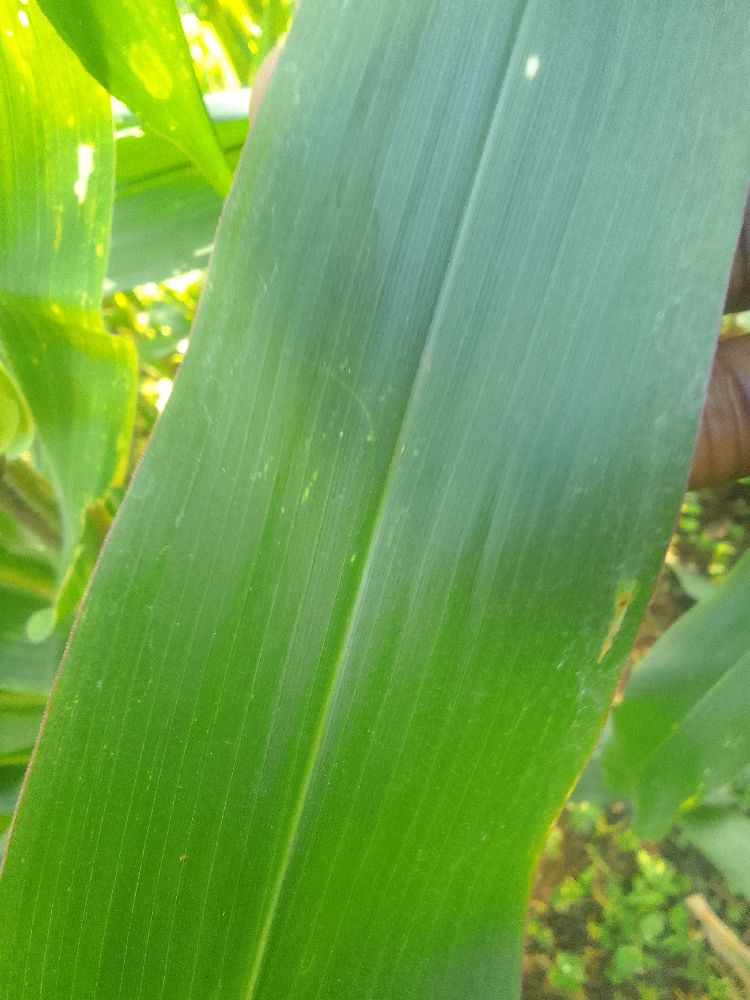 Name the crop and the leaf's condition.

maize, healthy
